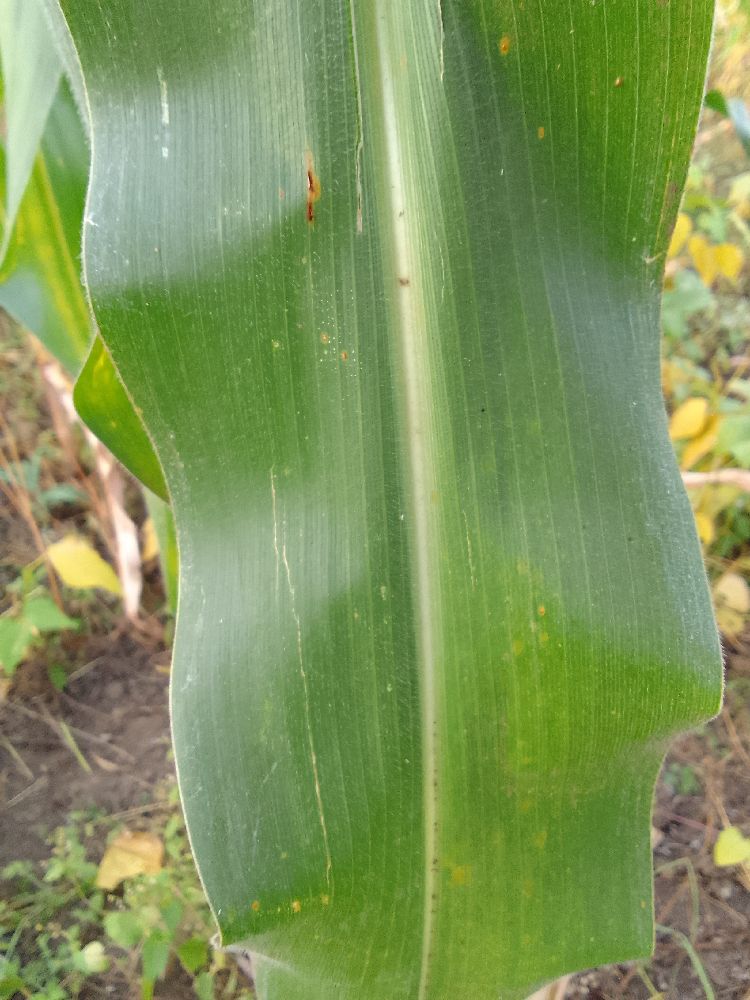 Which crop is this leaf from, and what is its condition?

maize, healthy
